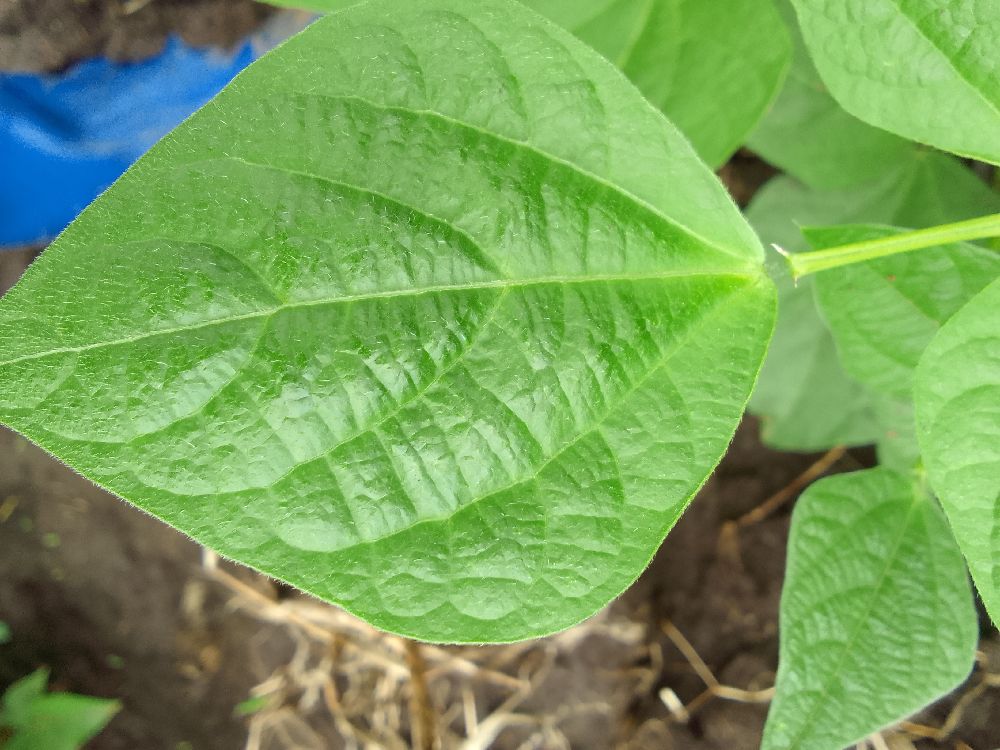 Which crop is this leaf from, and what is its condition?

common bean, healthy
